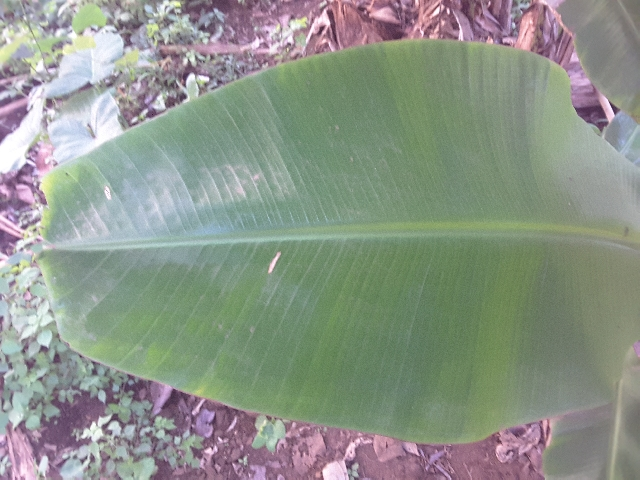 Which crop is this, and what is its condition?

banana, healthy
